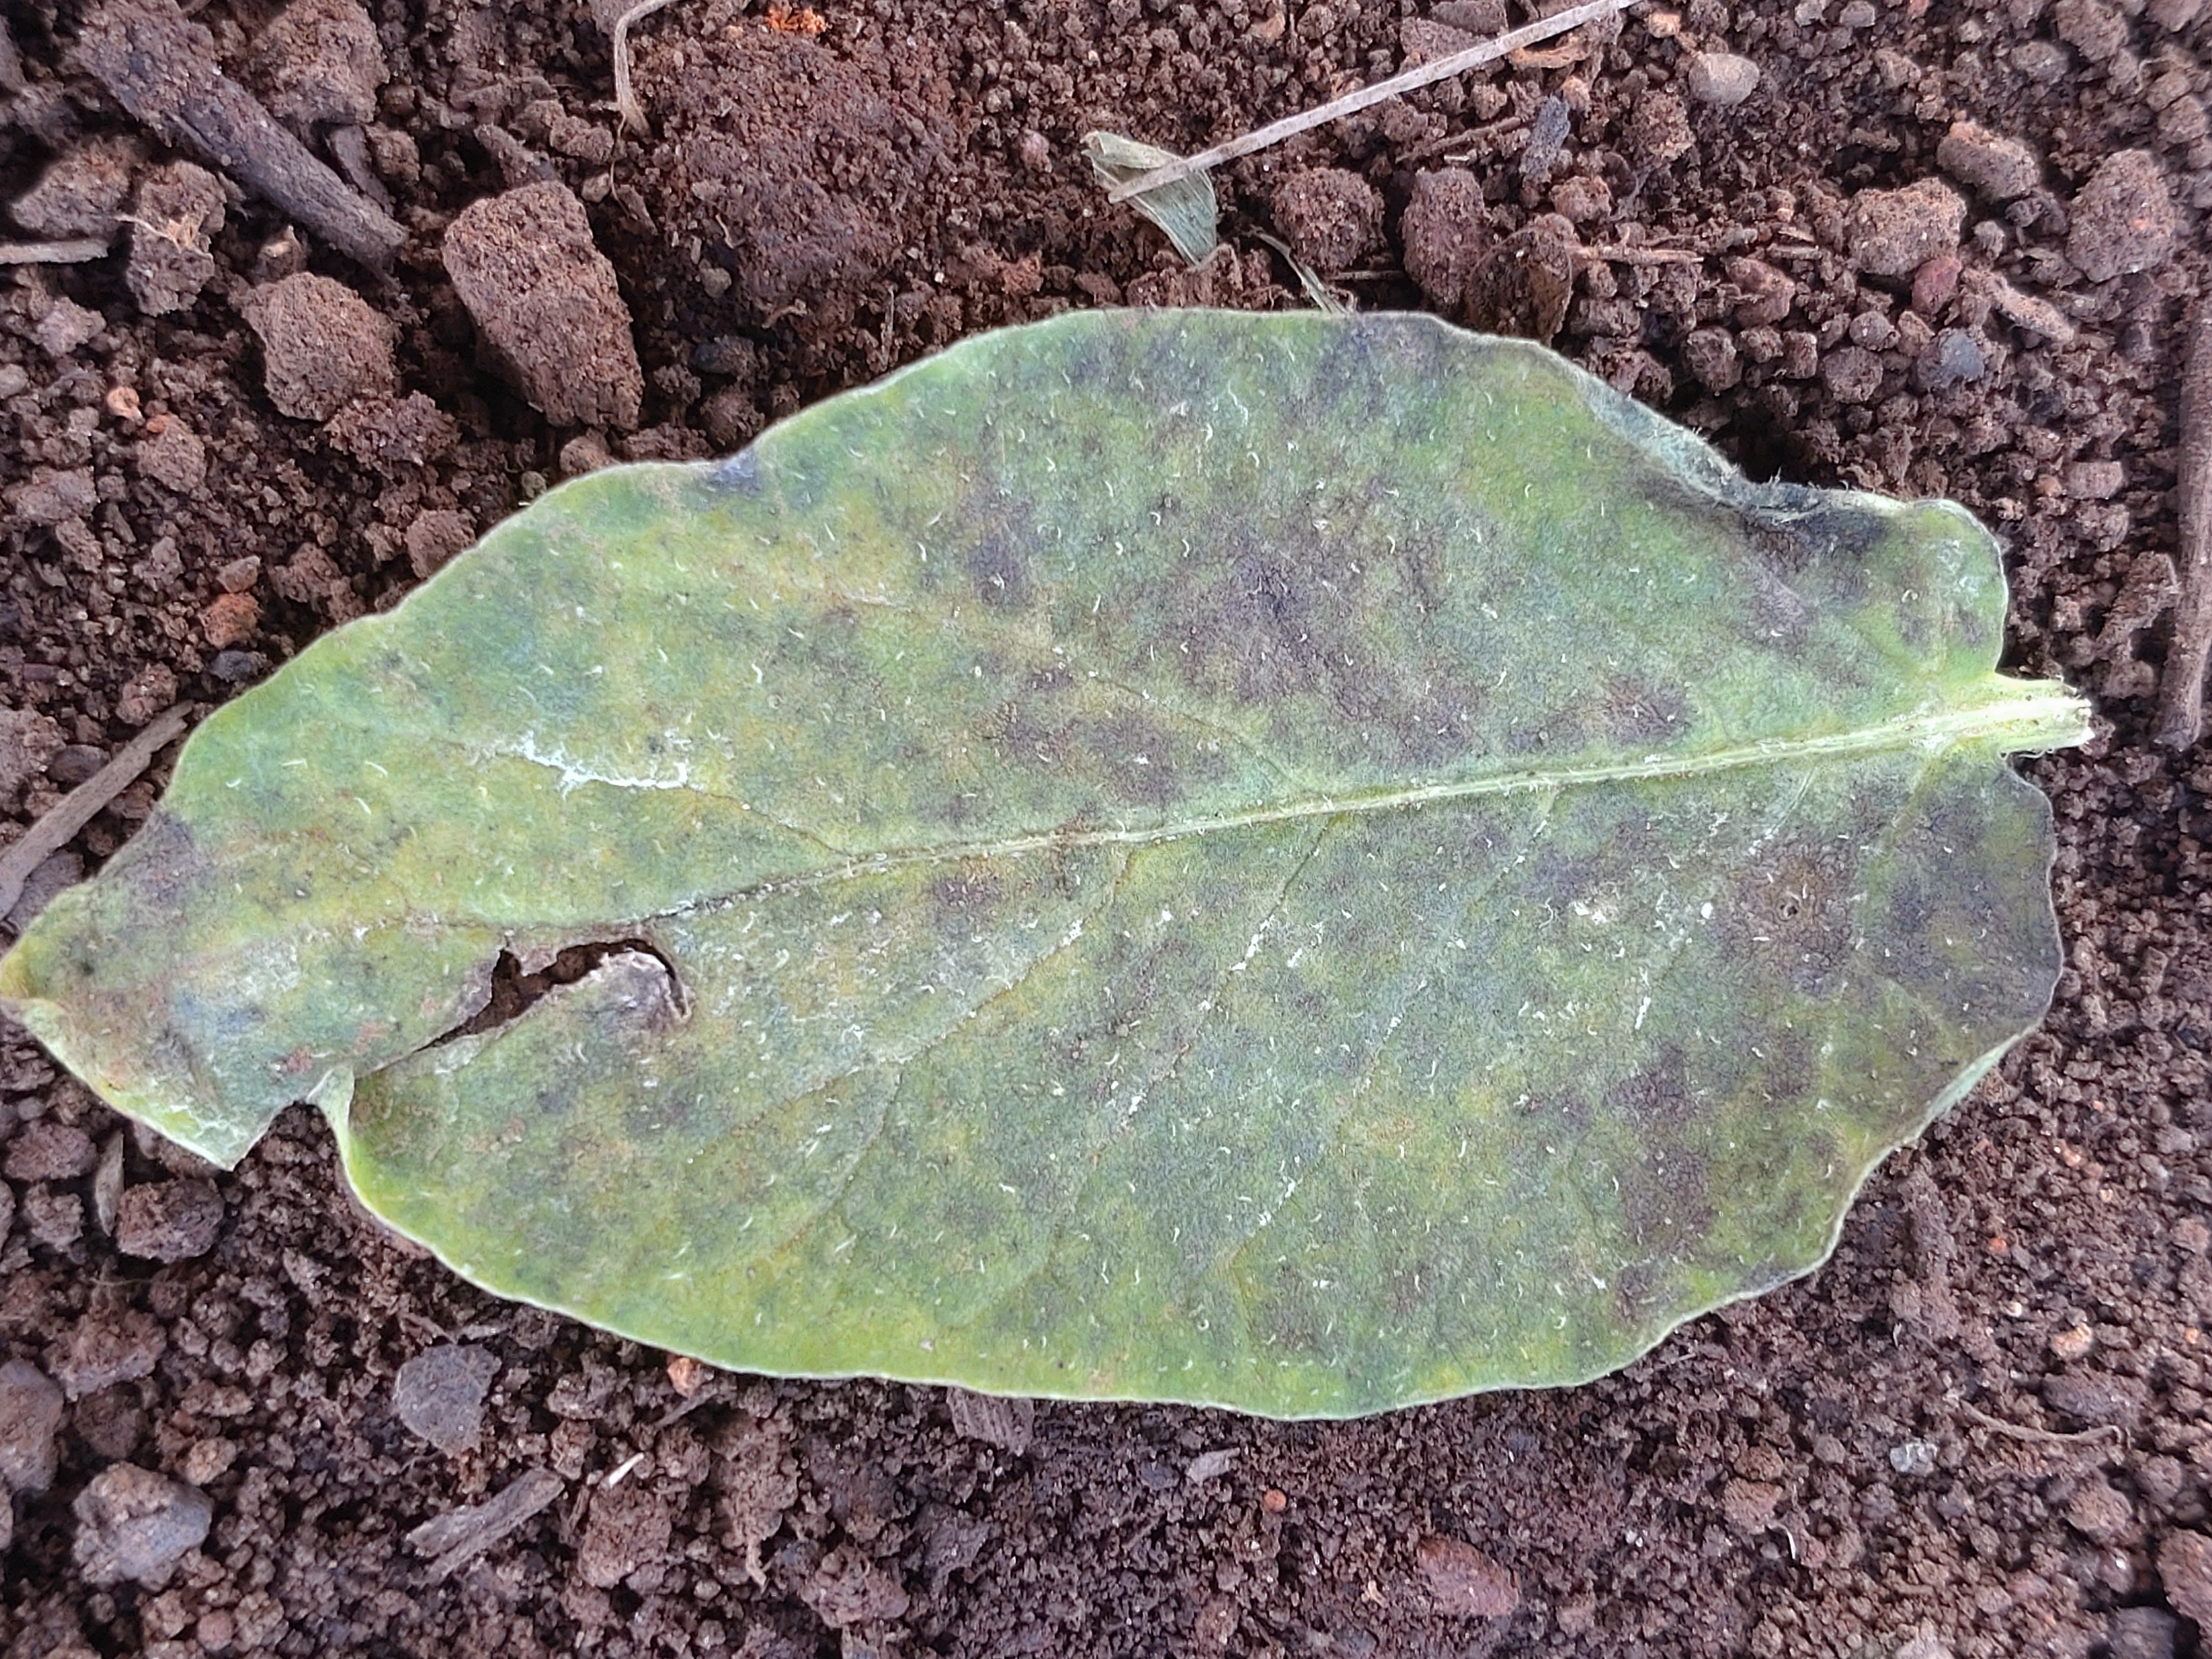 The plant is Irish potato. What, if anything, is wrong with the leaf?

late blight
